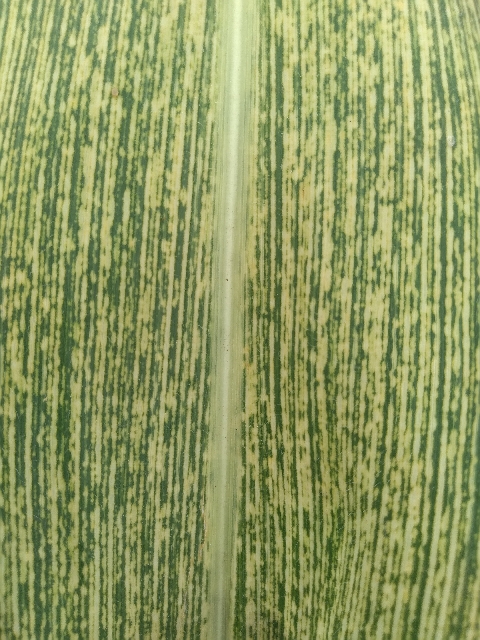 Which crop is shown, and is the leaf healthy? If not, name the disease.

maize, maize streak virus
